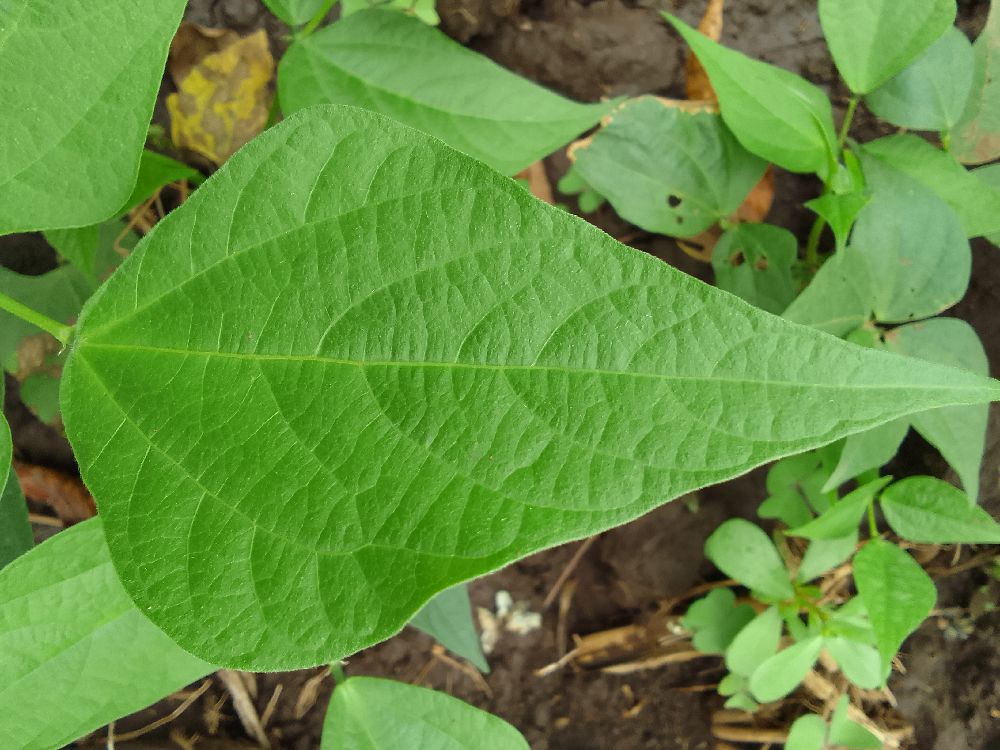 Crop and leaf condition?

common bean, healthy
